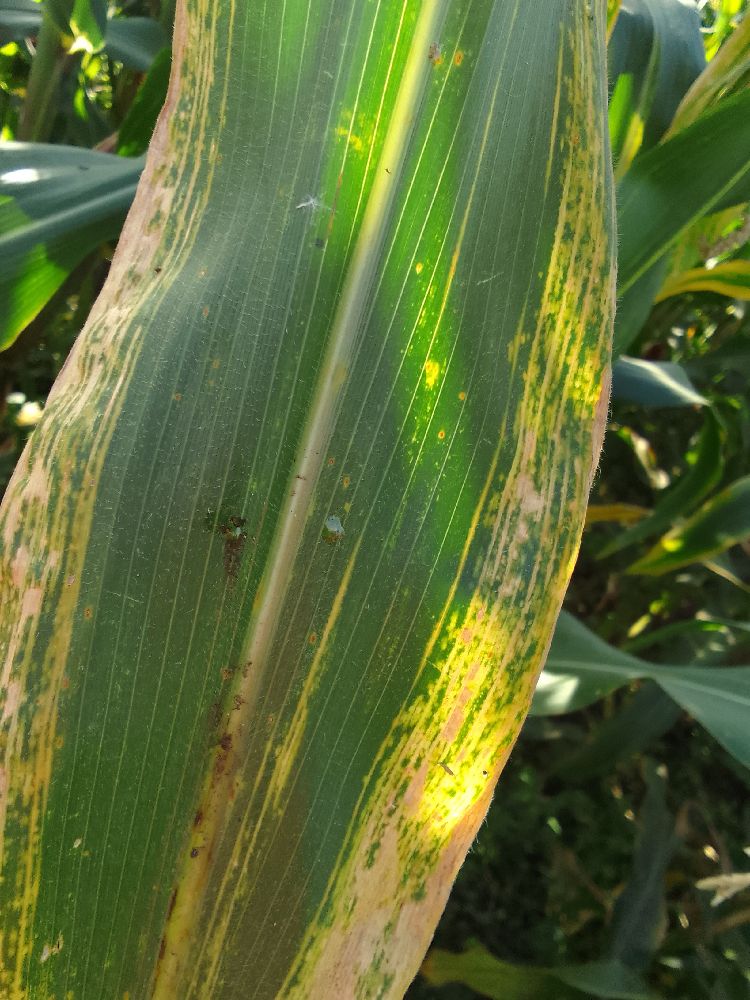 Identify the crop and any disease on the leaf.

maize, maize lethal necrosis
